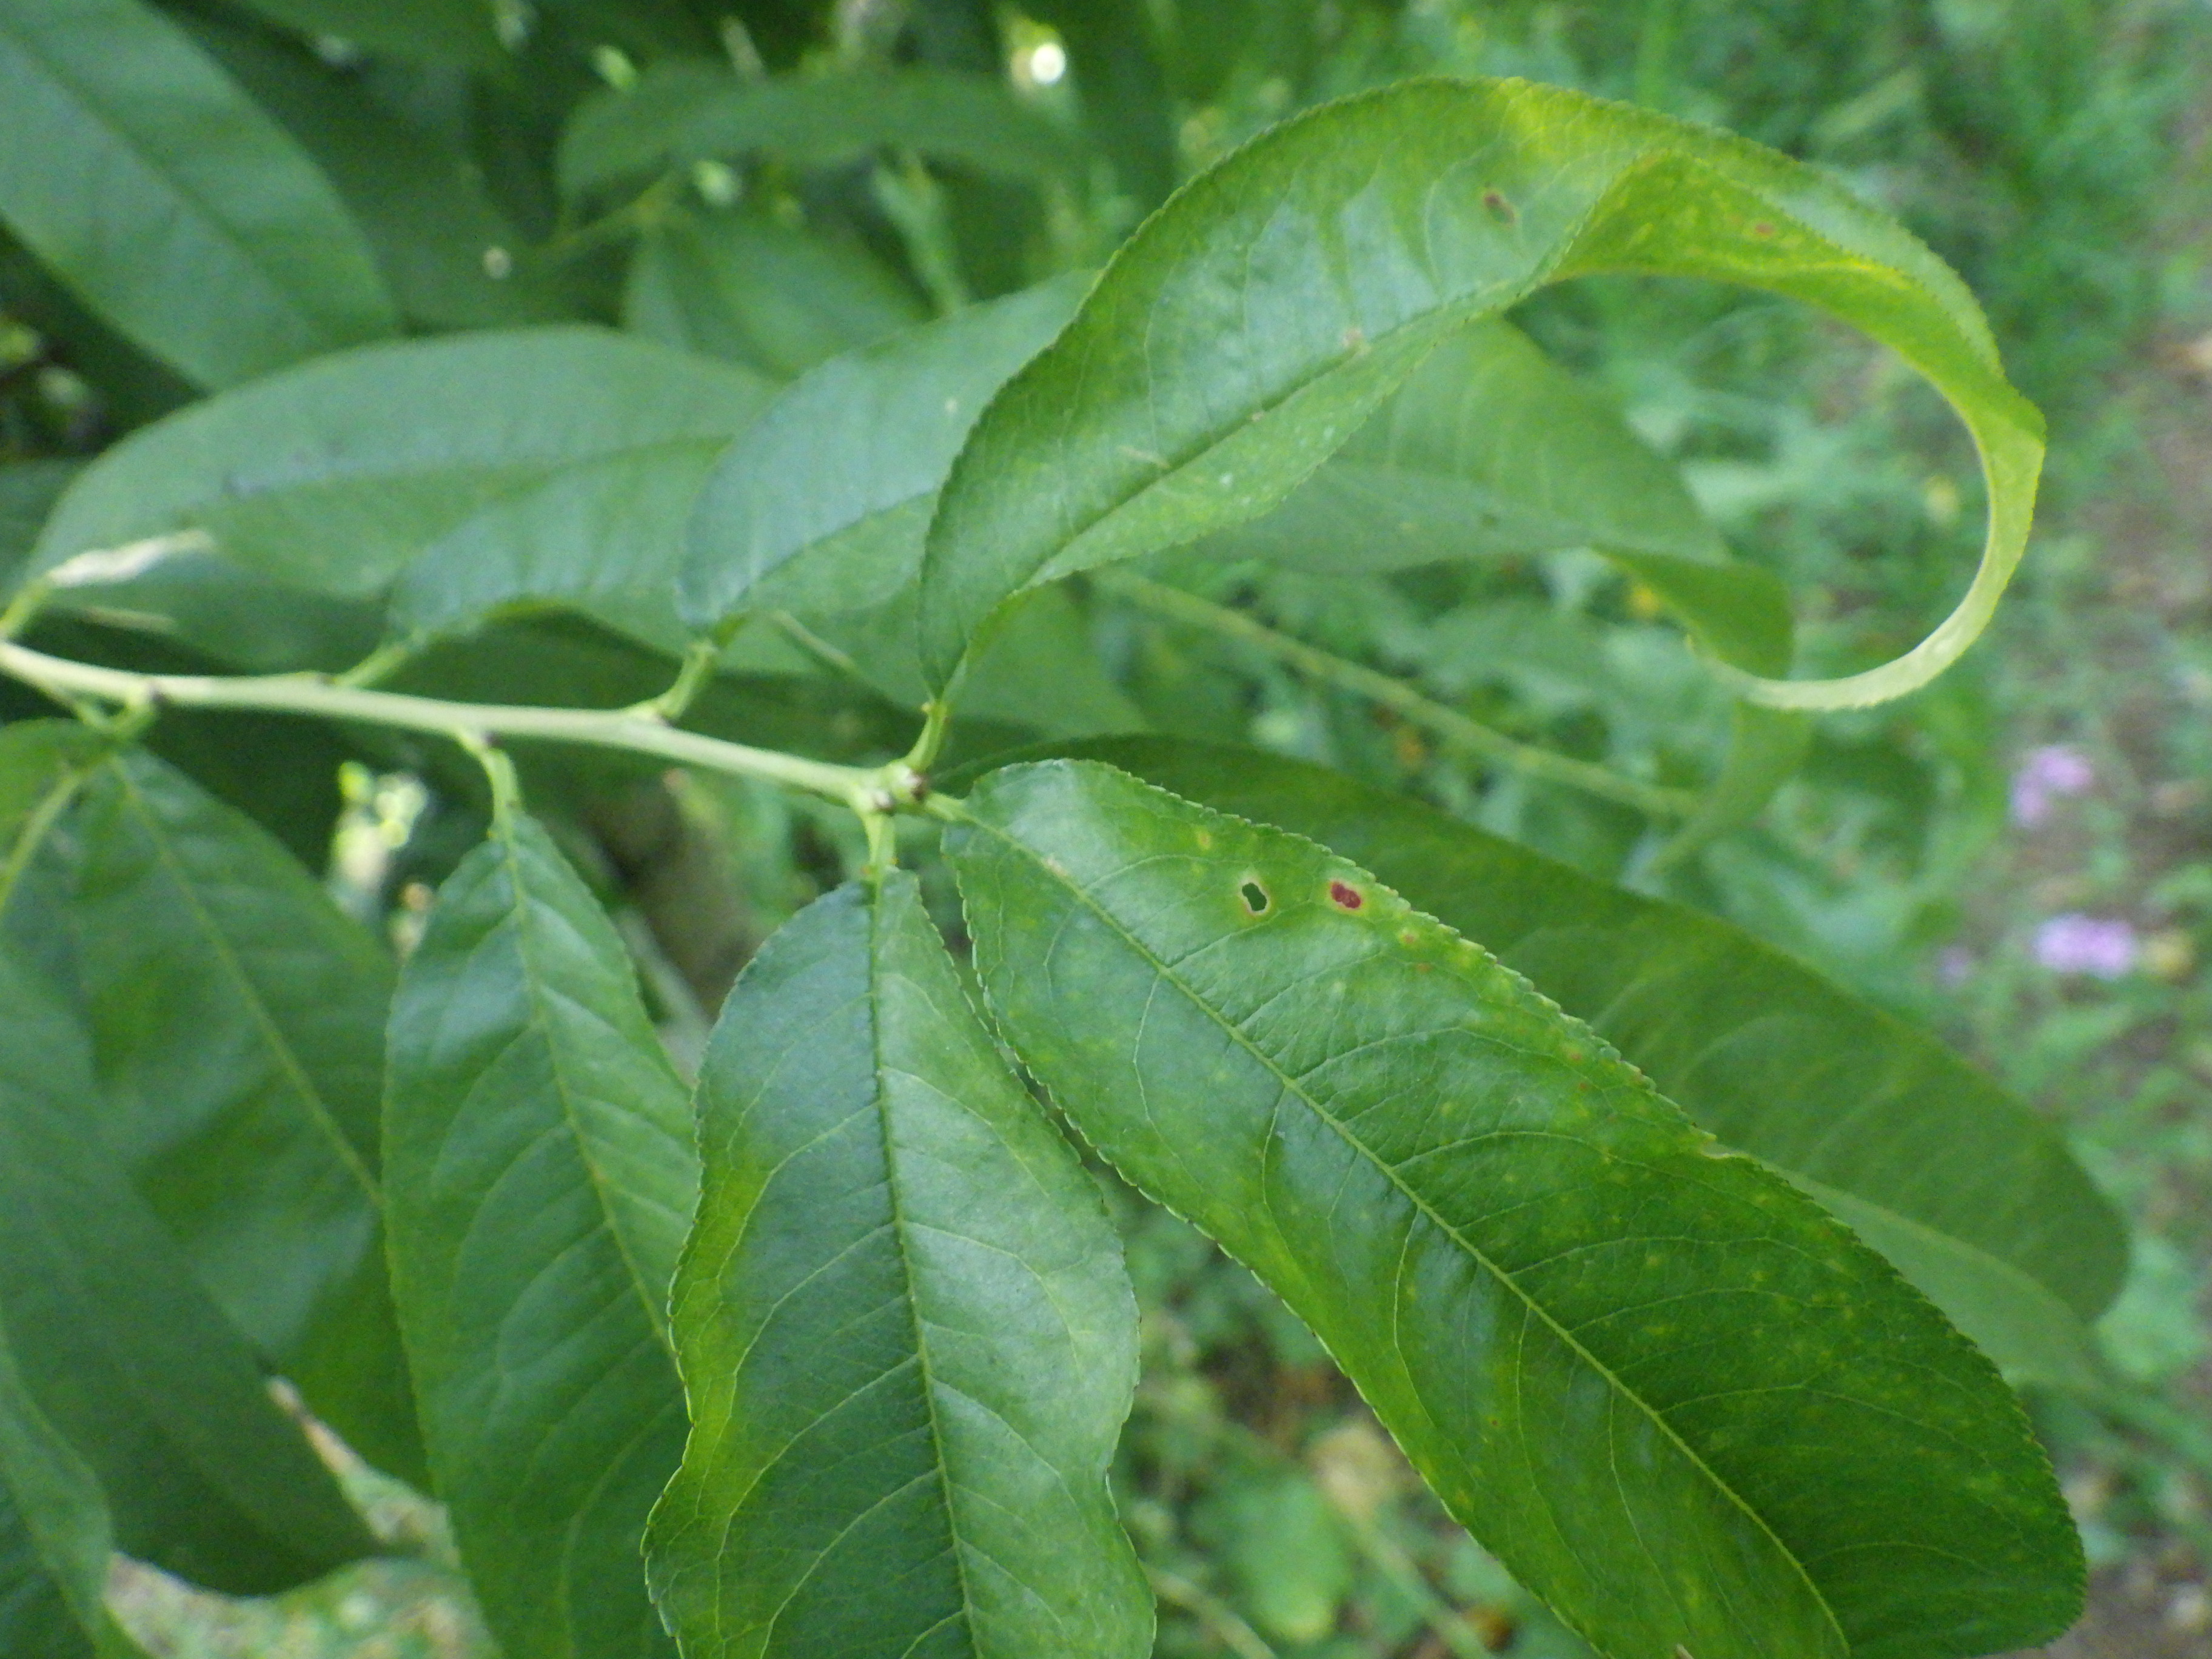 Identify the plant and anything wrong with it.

peach, shot hole disease
